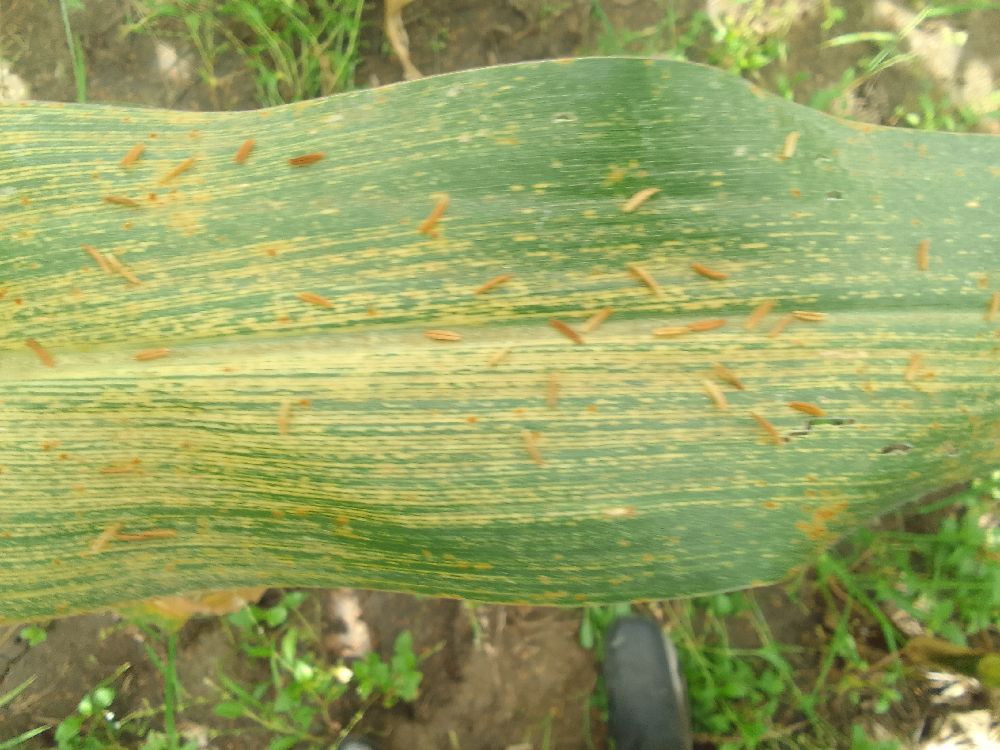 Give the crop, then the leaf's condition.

maize, maize streak virus
